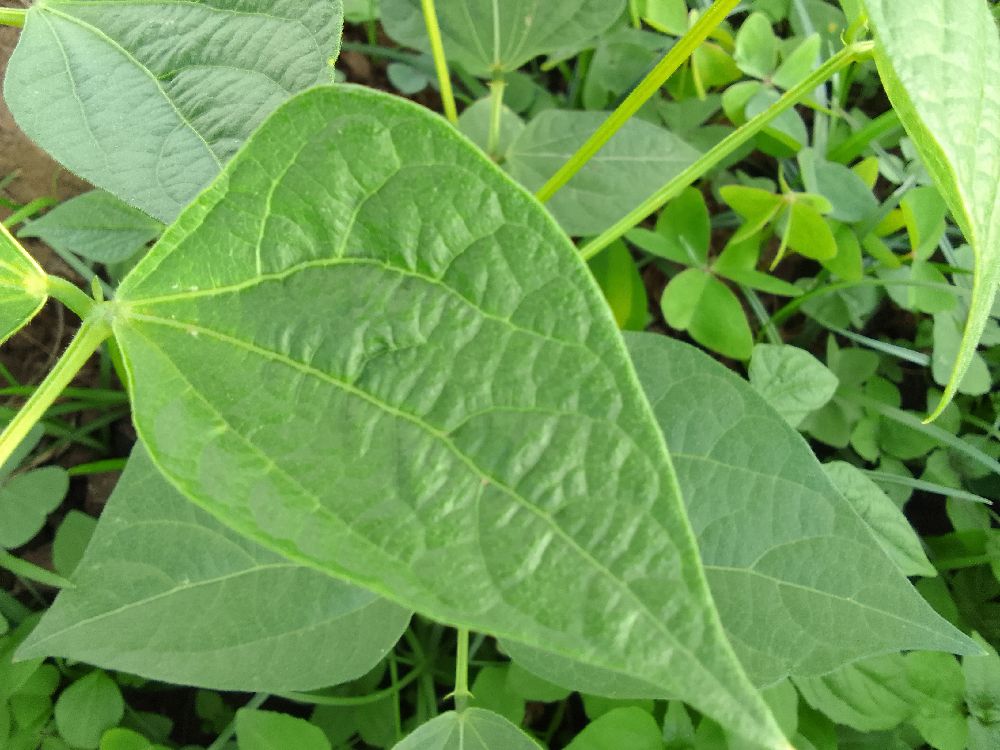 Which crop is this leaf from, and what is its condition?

maize, healthy
